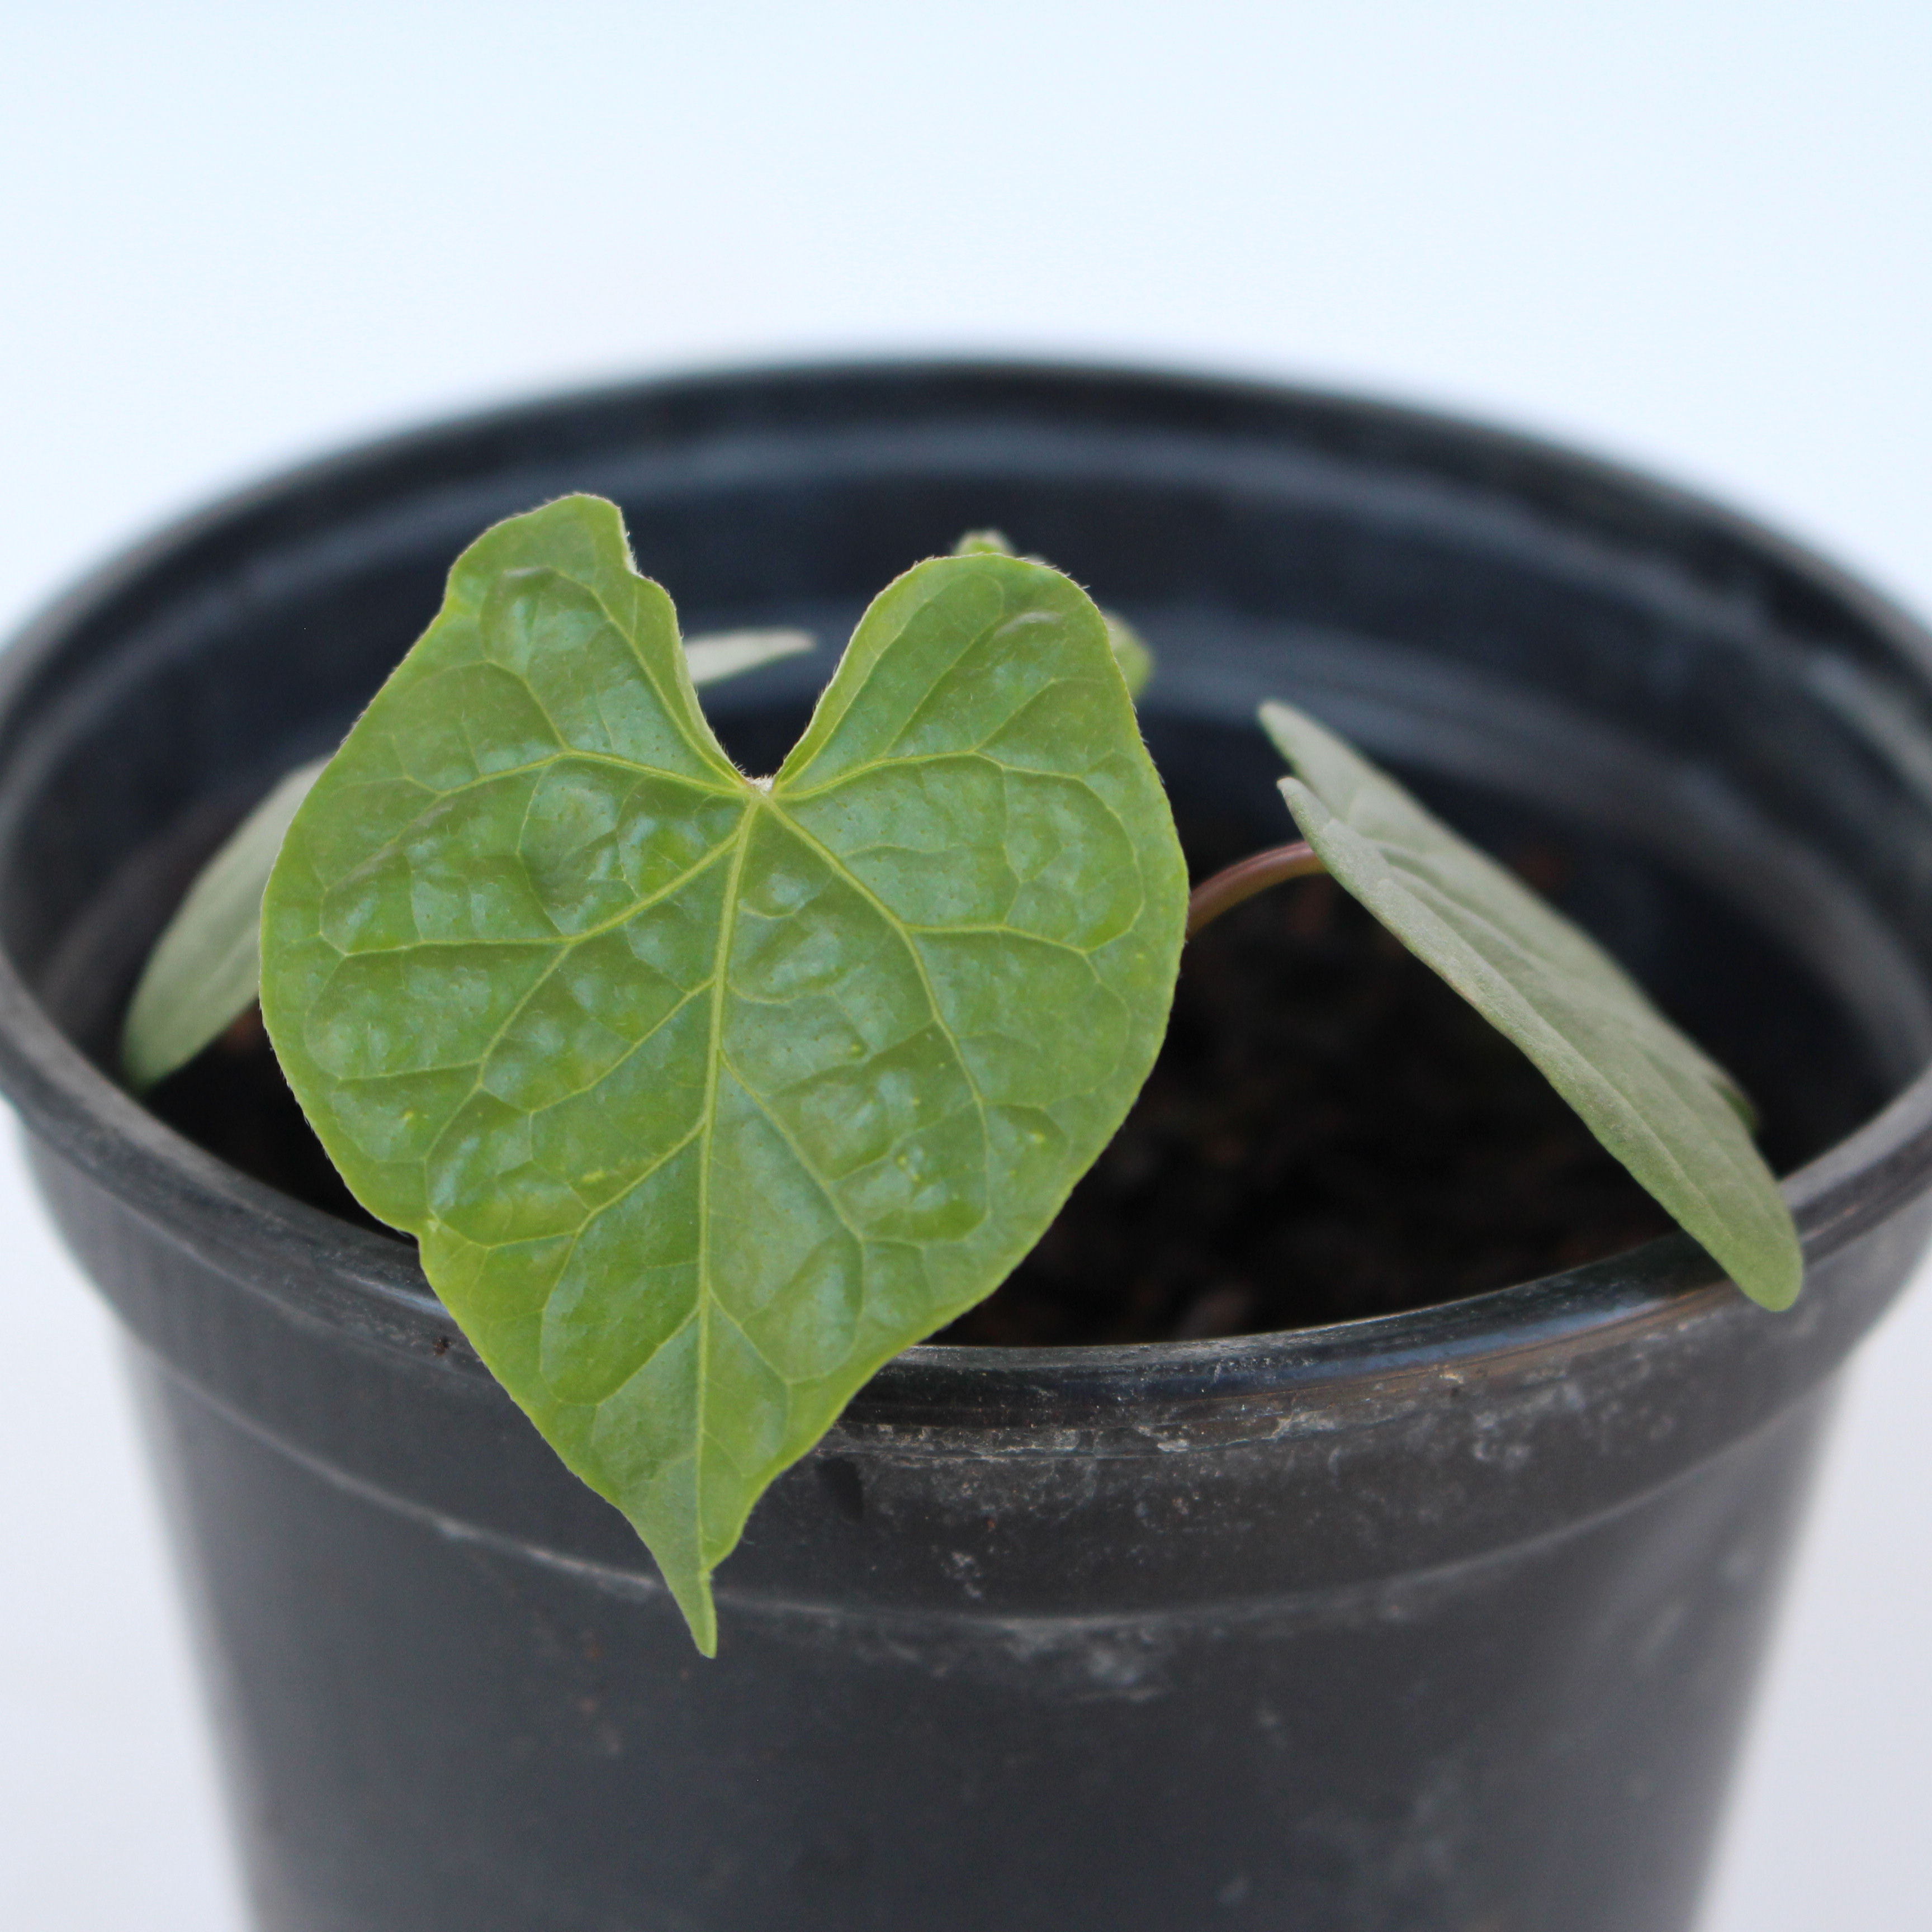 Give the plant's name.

Convolvulus arvensis
